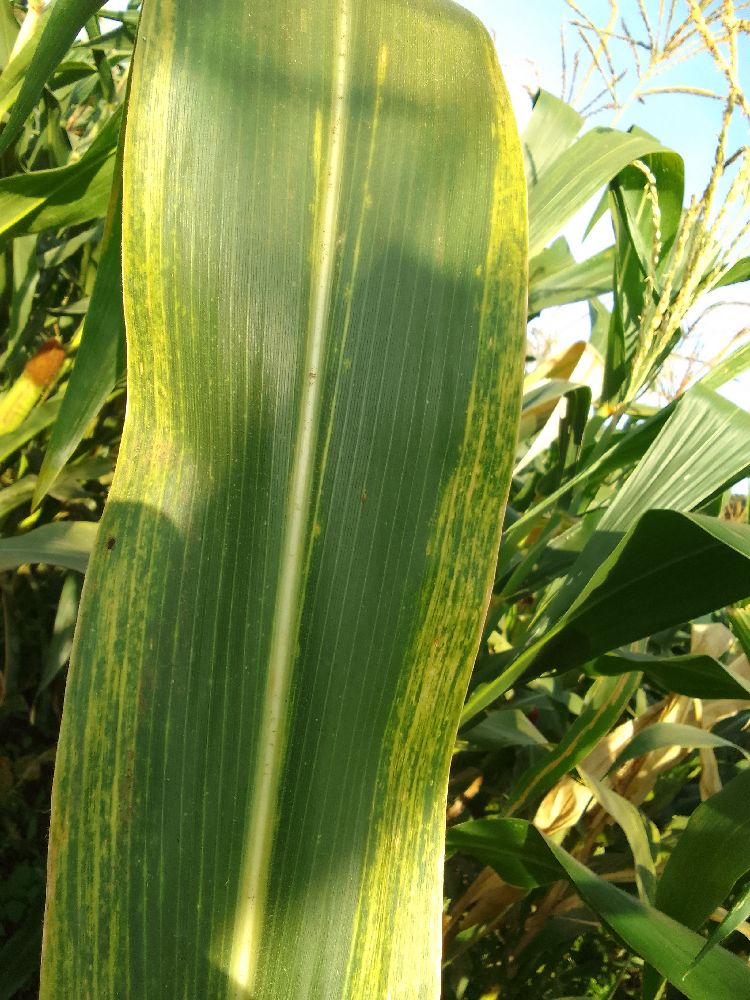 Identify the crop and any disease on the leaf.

maize, maize lethal necrosis
